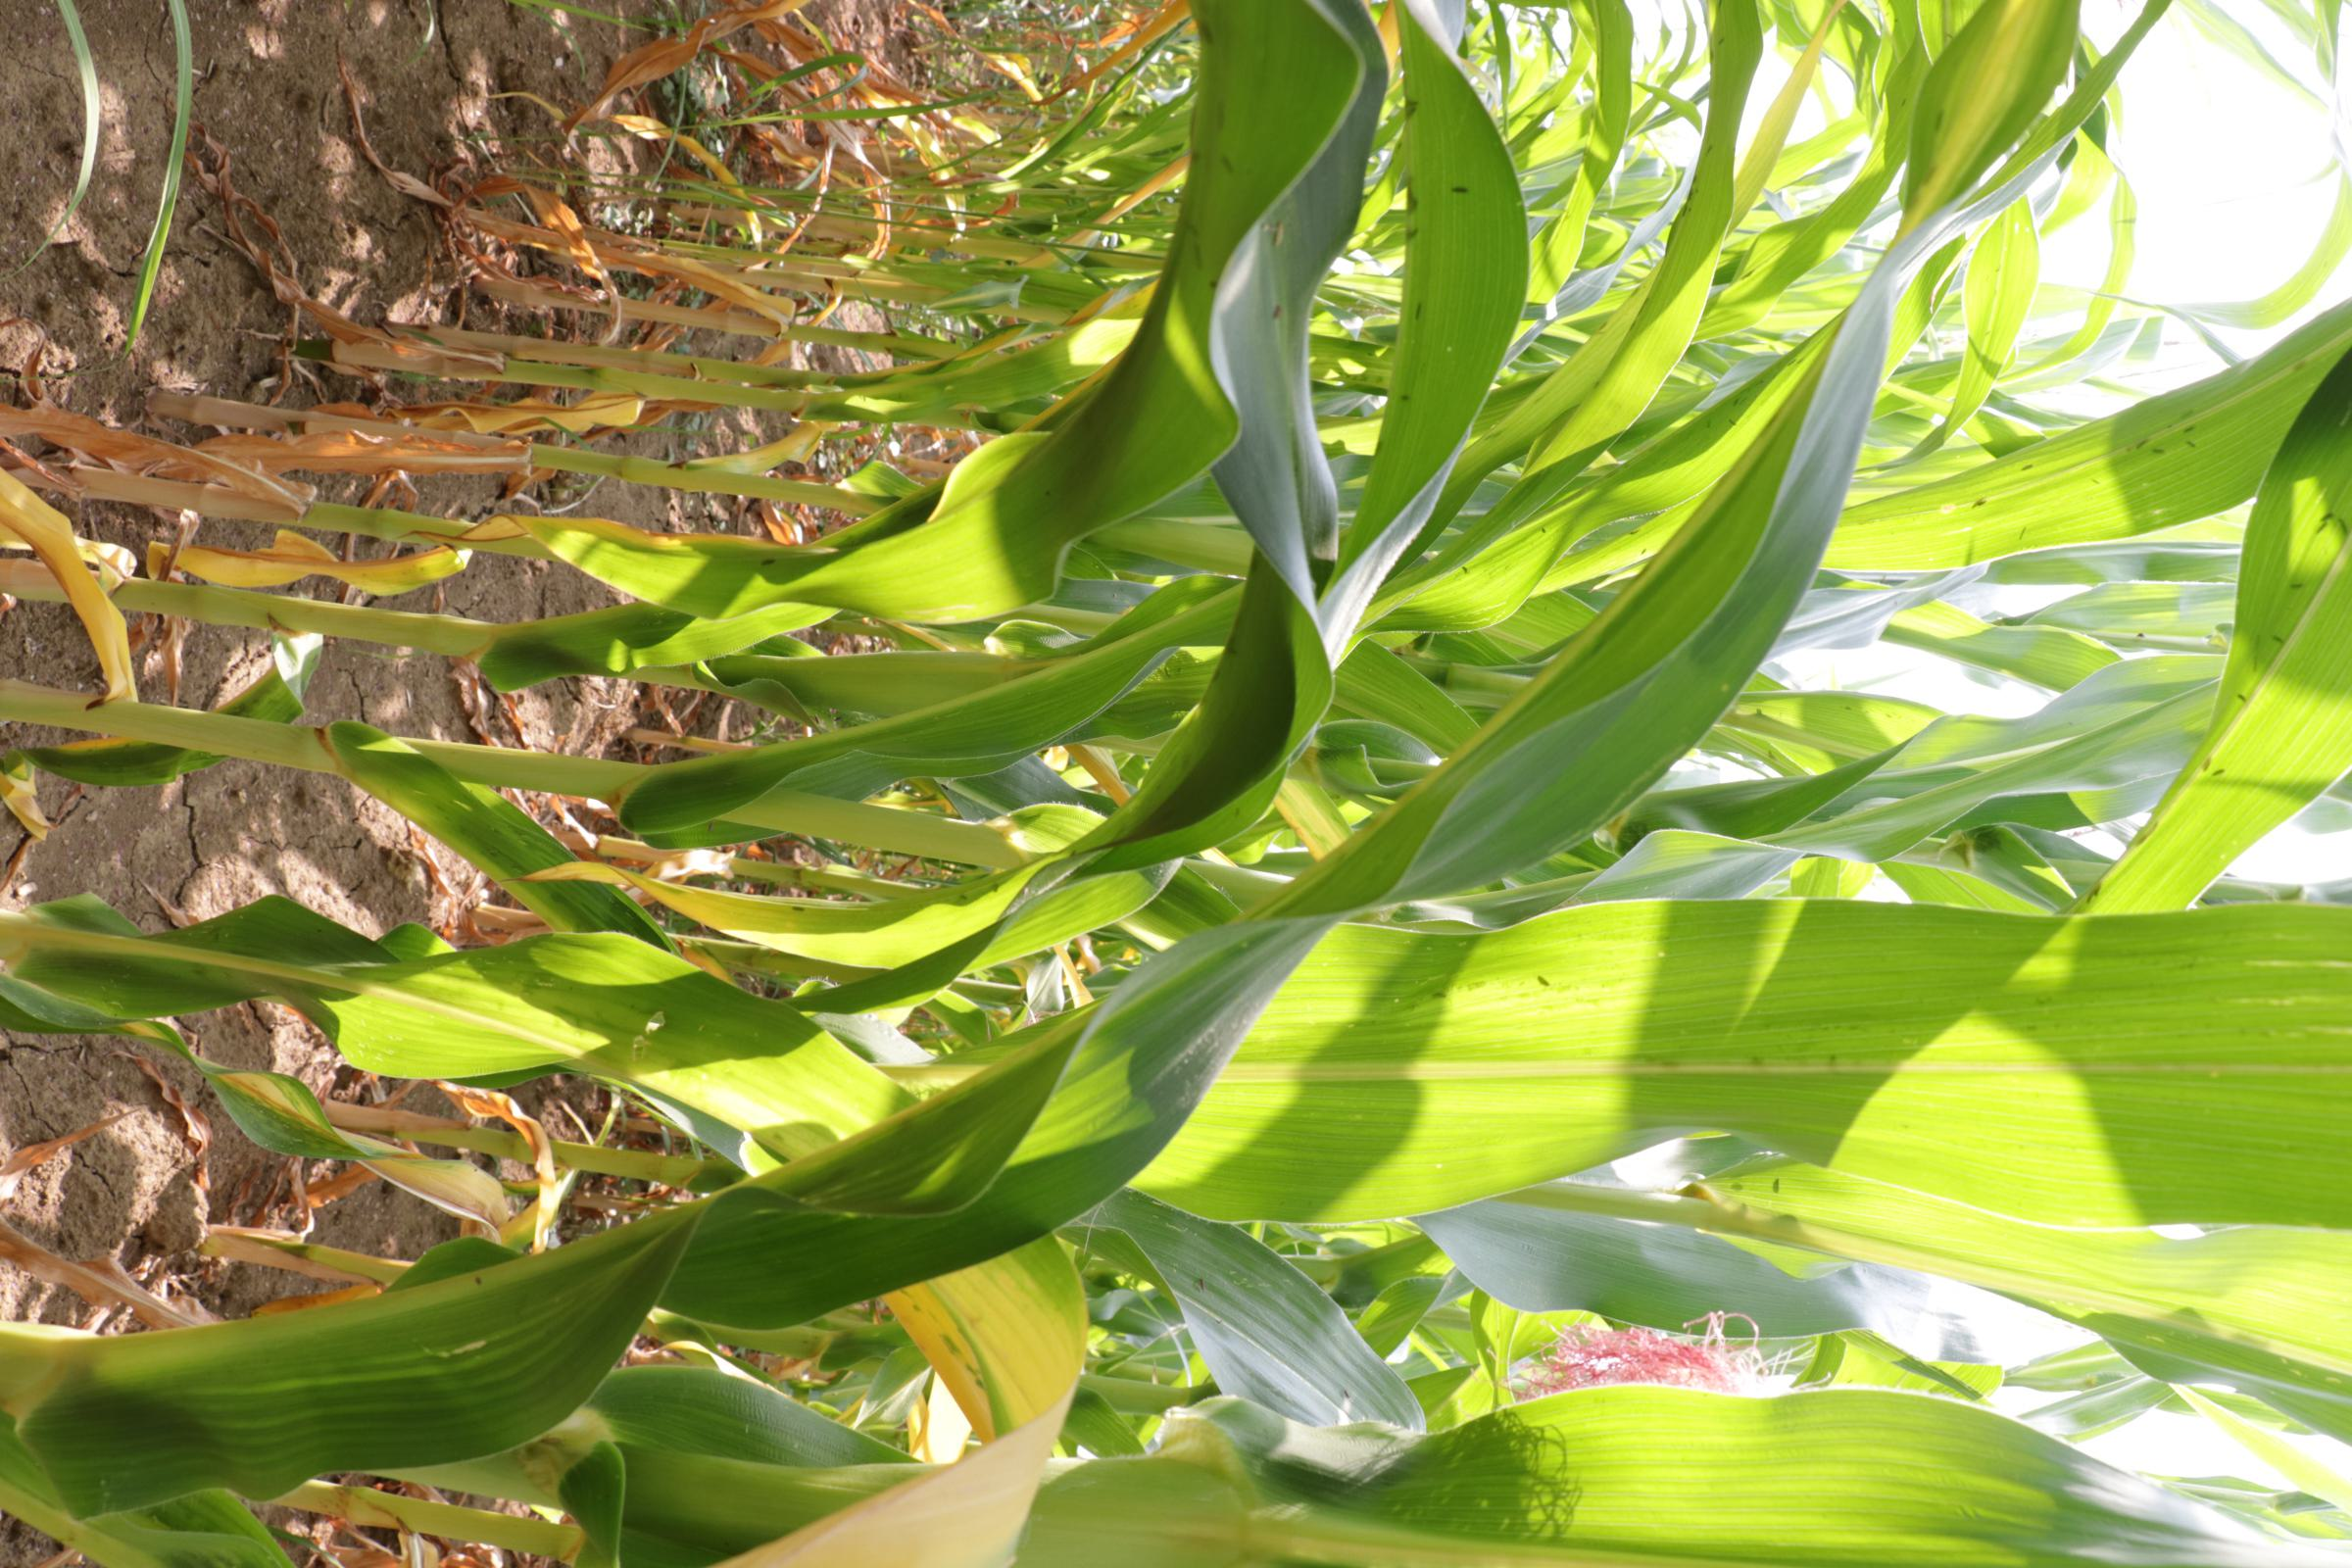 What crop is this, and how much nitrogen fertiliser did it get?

maize, no added nitrogen
